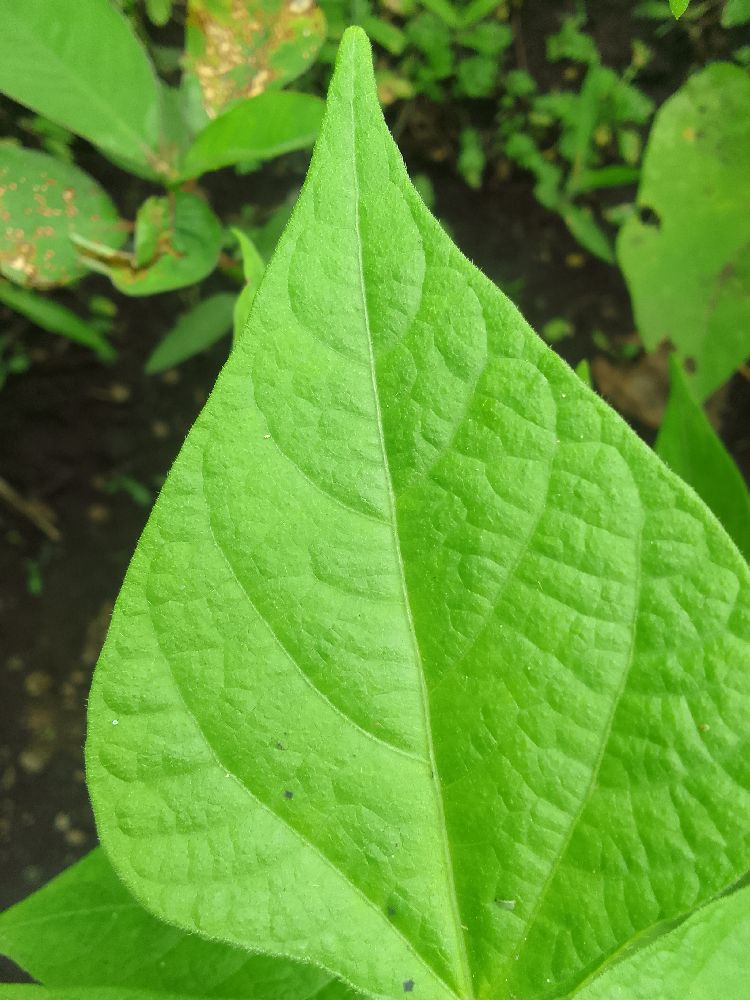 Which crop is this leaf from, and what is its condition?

common bean, healthy
